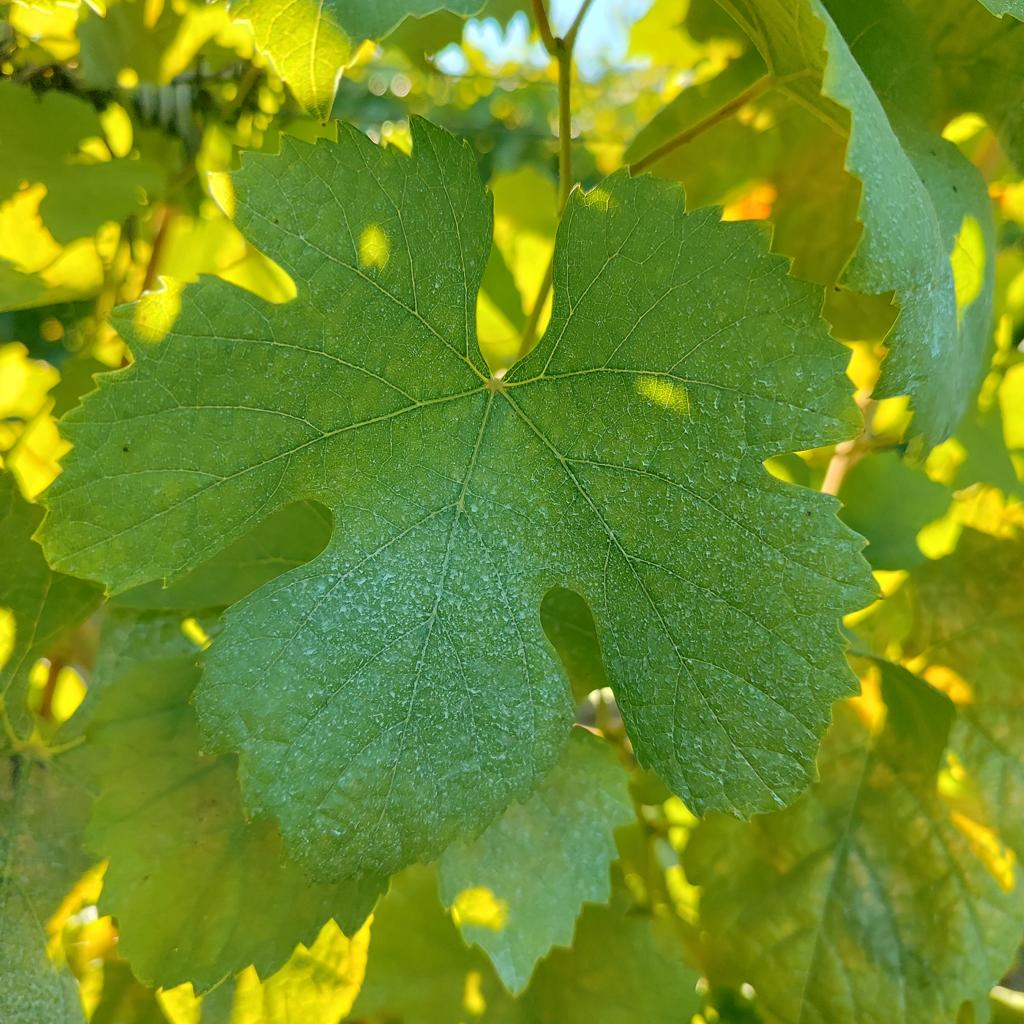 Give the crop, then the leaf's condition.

grapevine, healthy
